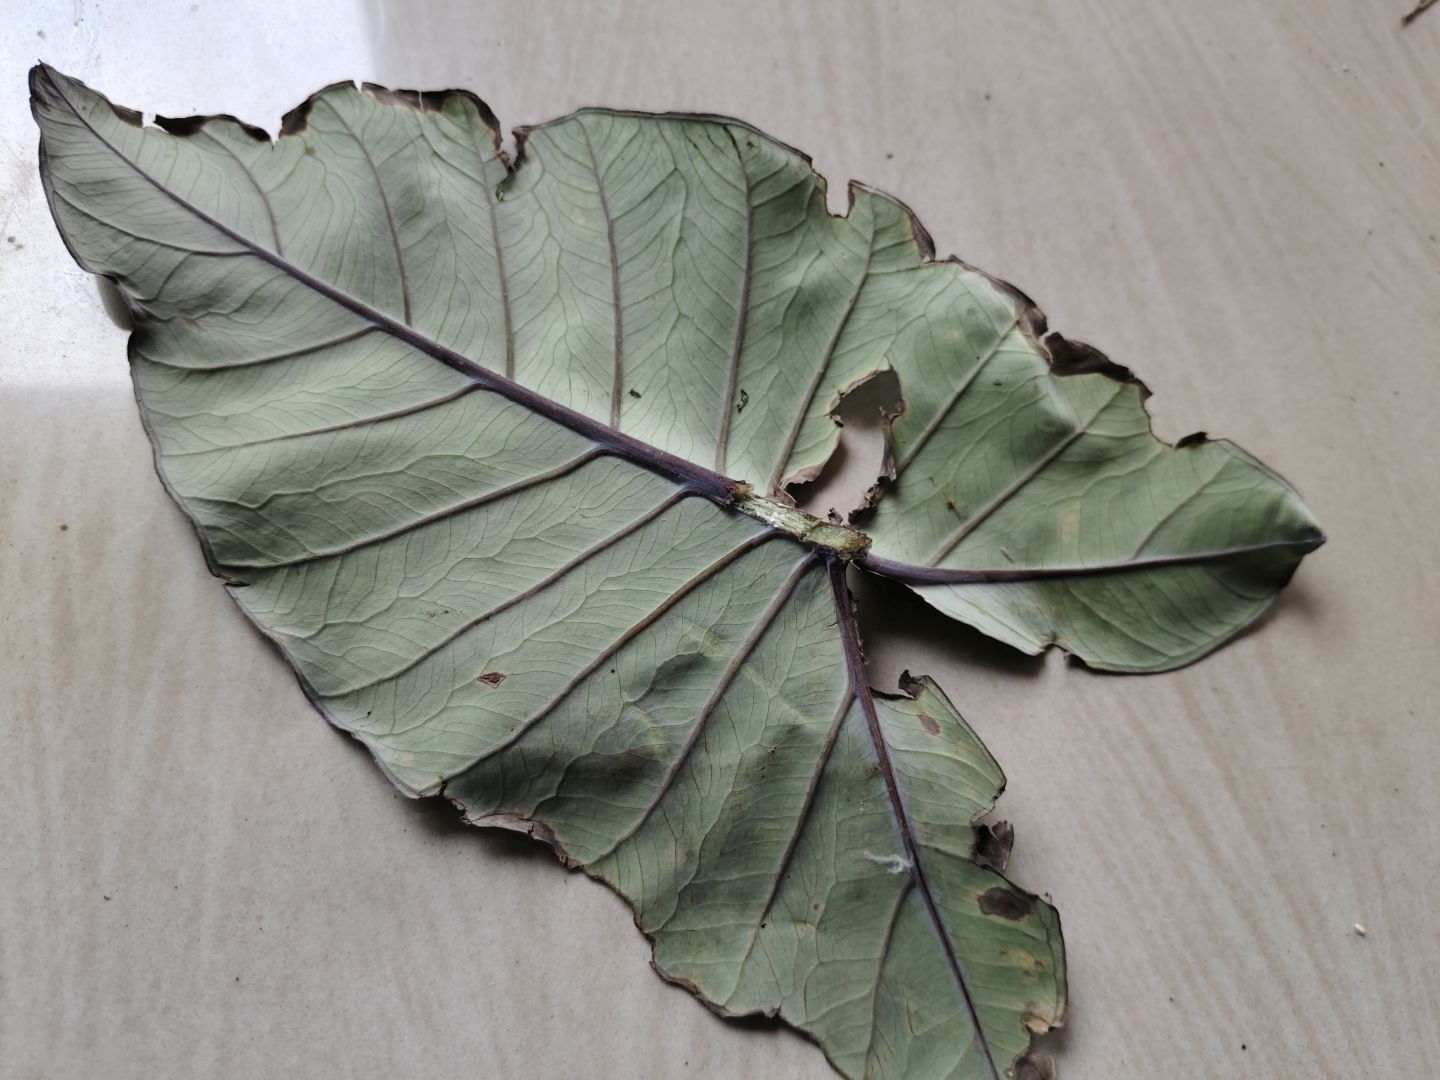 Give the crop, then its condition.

taro, leaf blight
